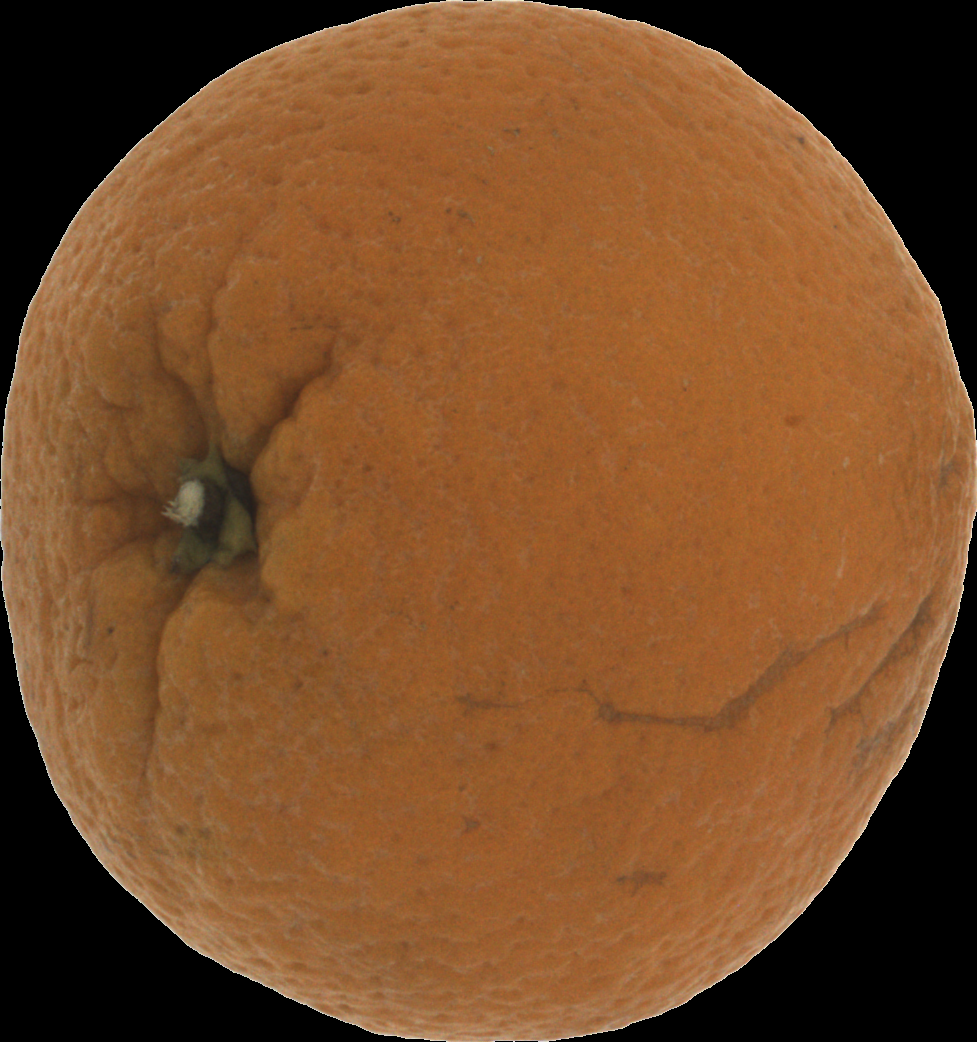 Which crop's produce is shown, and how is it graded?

orange, bad
